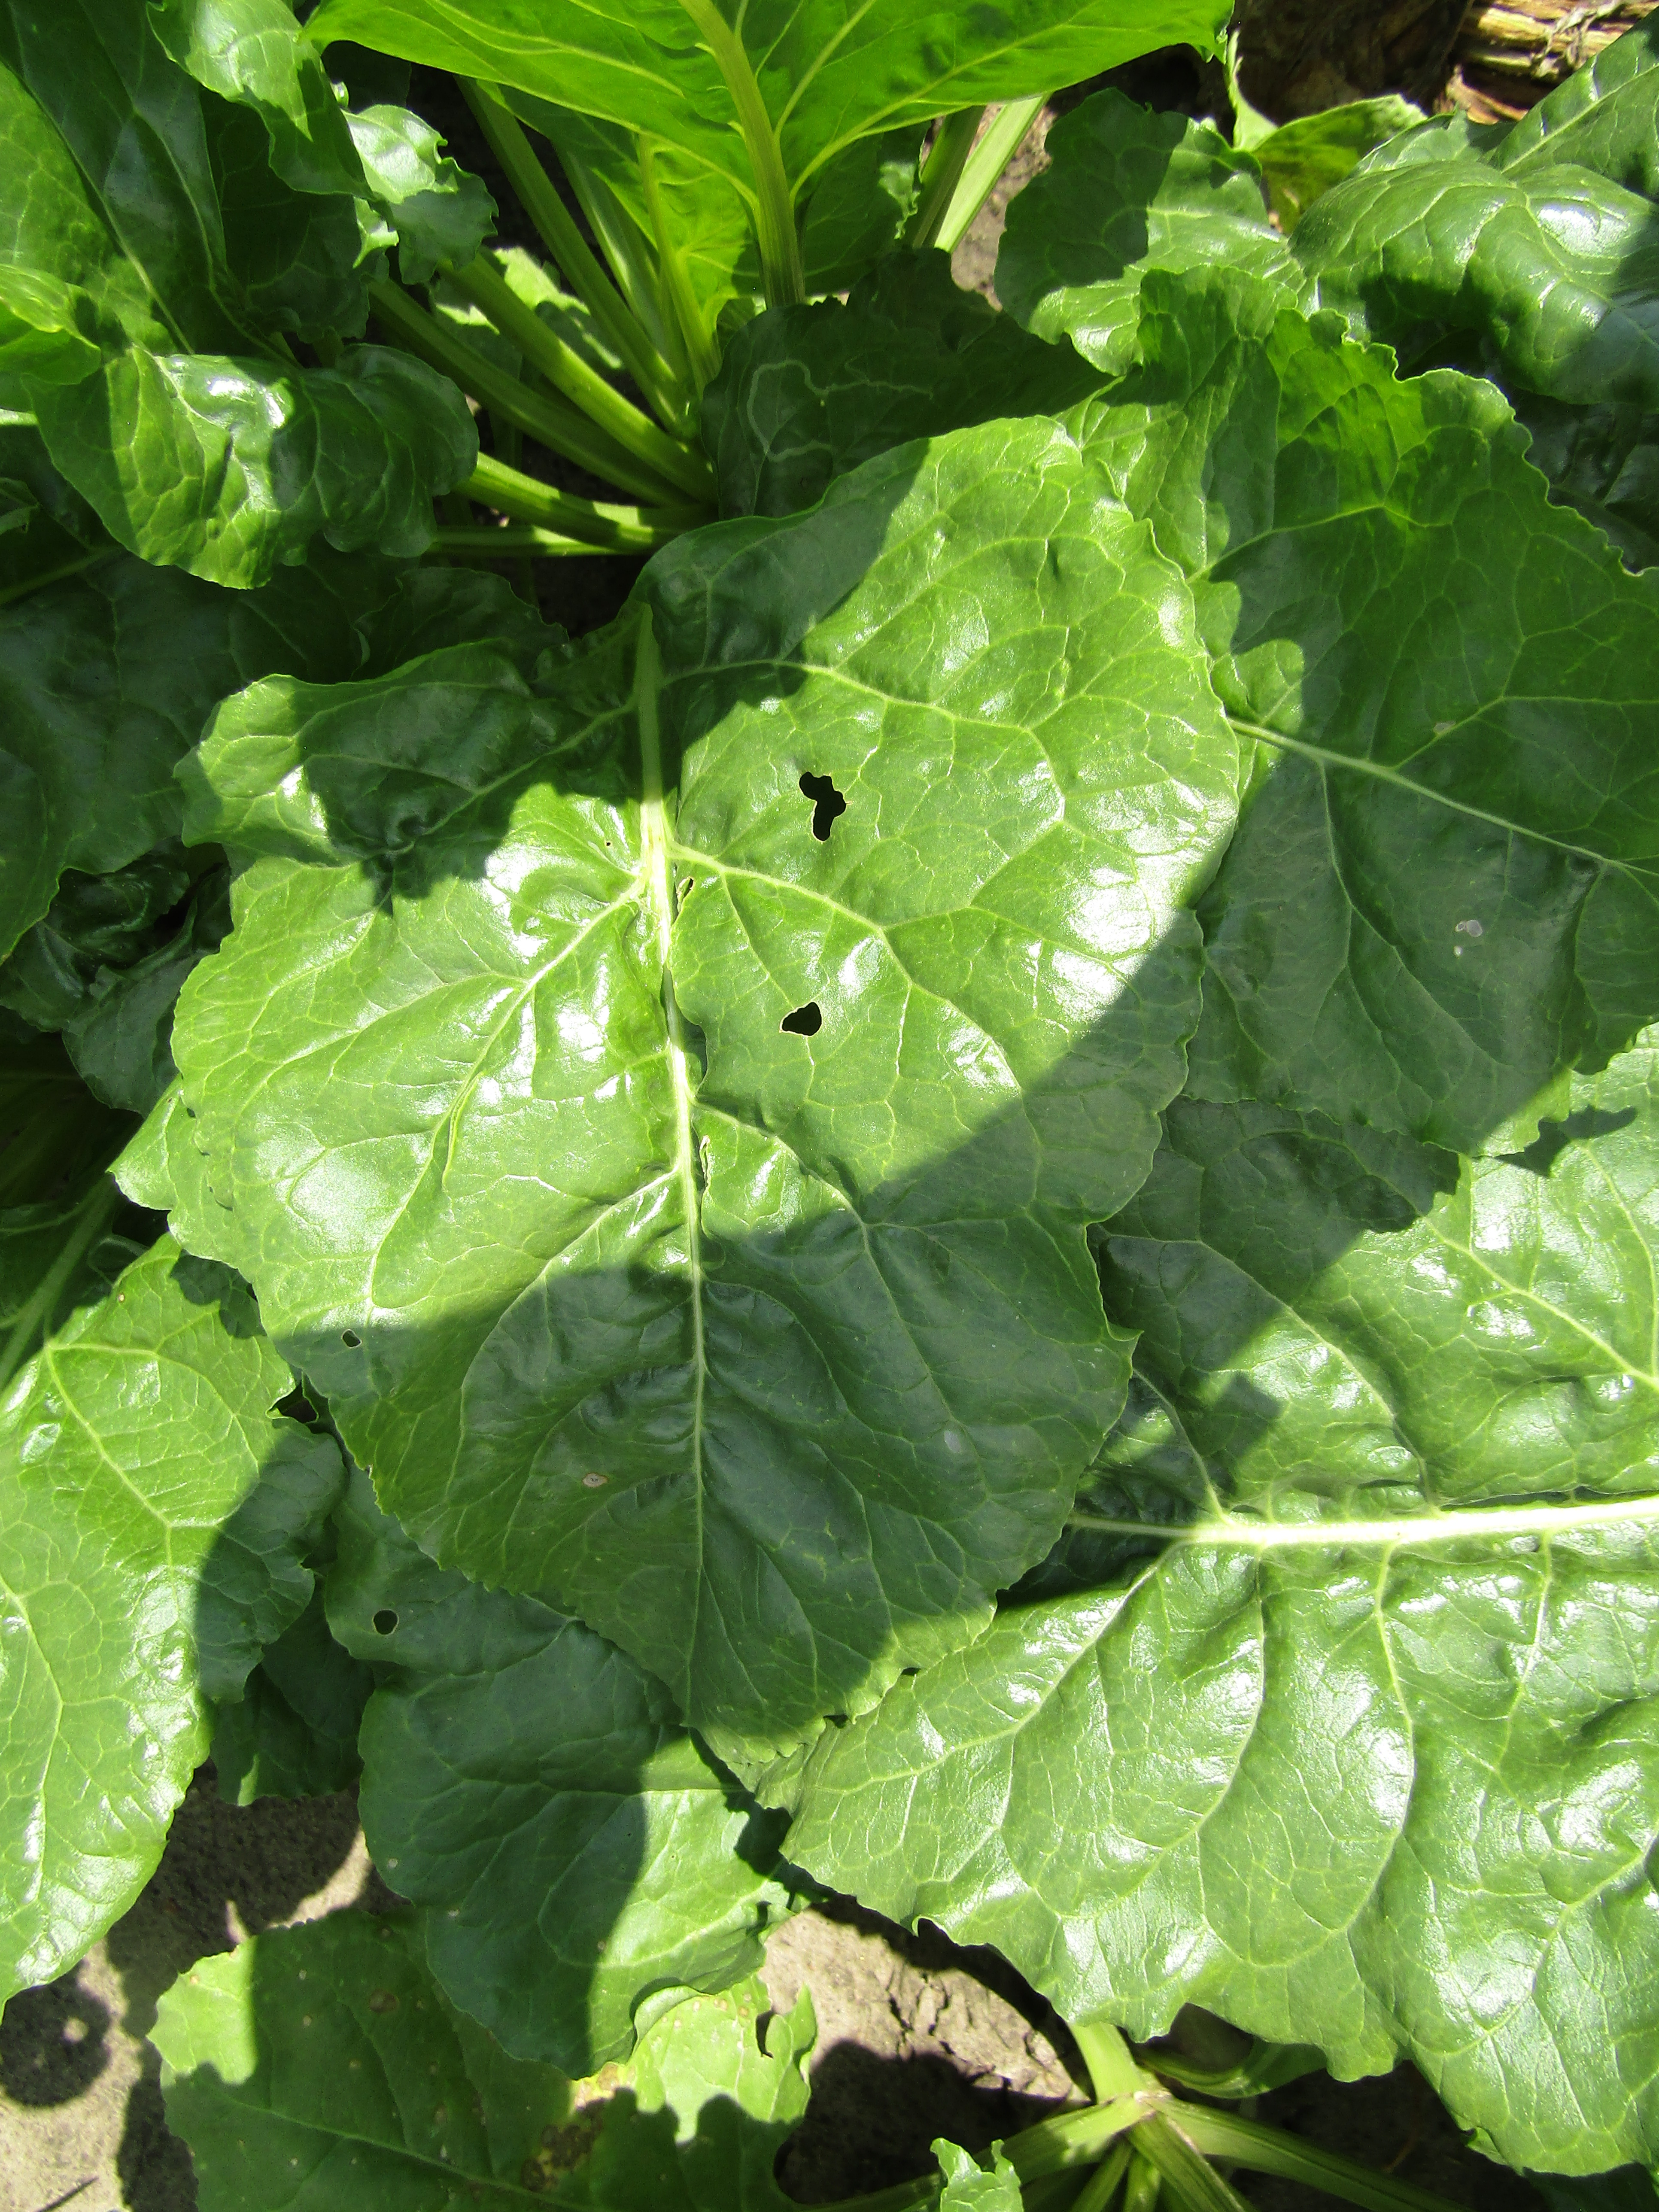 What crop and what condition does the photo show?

beet, cercospora
